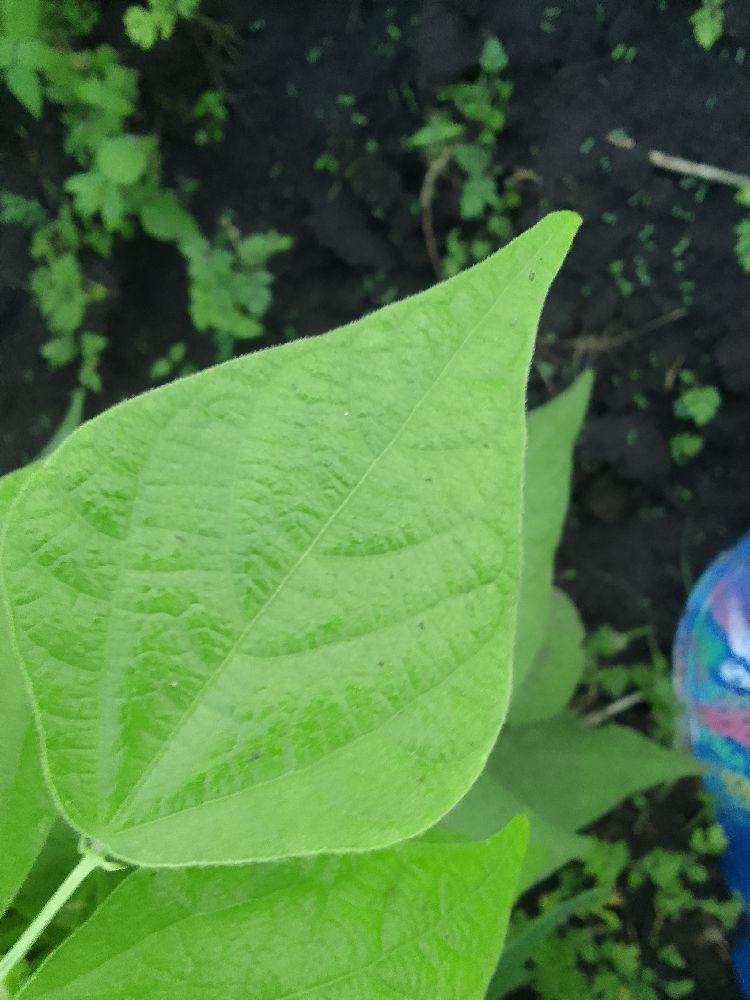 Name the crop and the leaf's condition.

common bean, healthy
